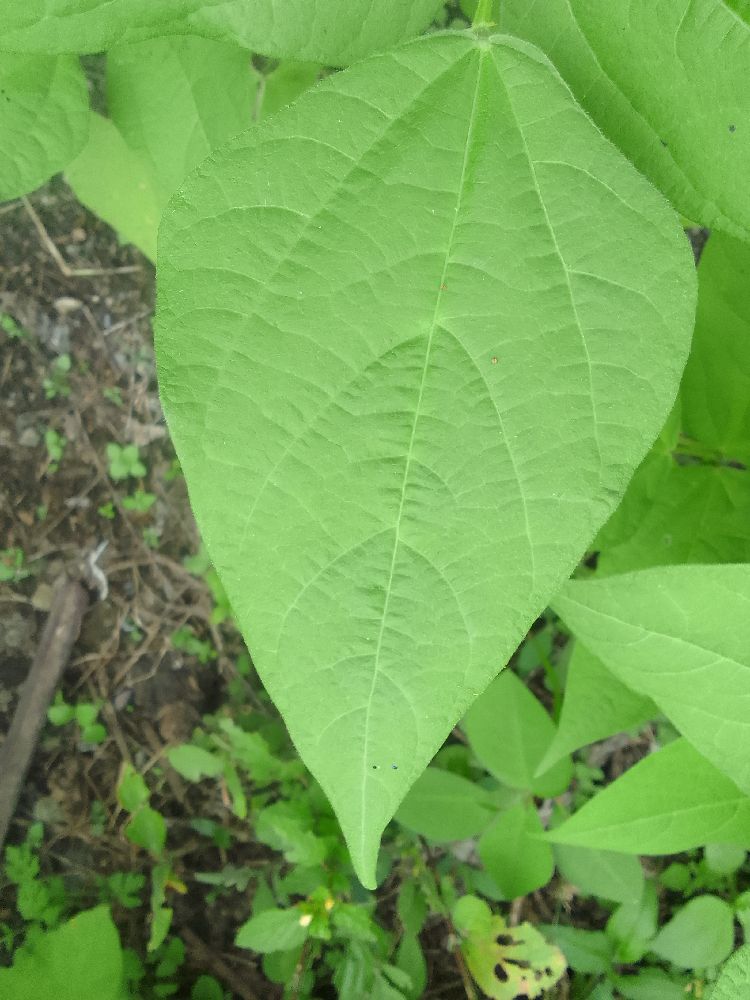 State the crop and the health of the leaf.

common bean, healthy
